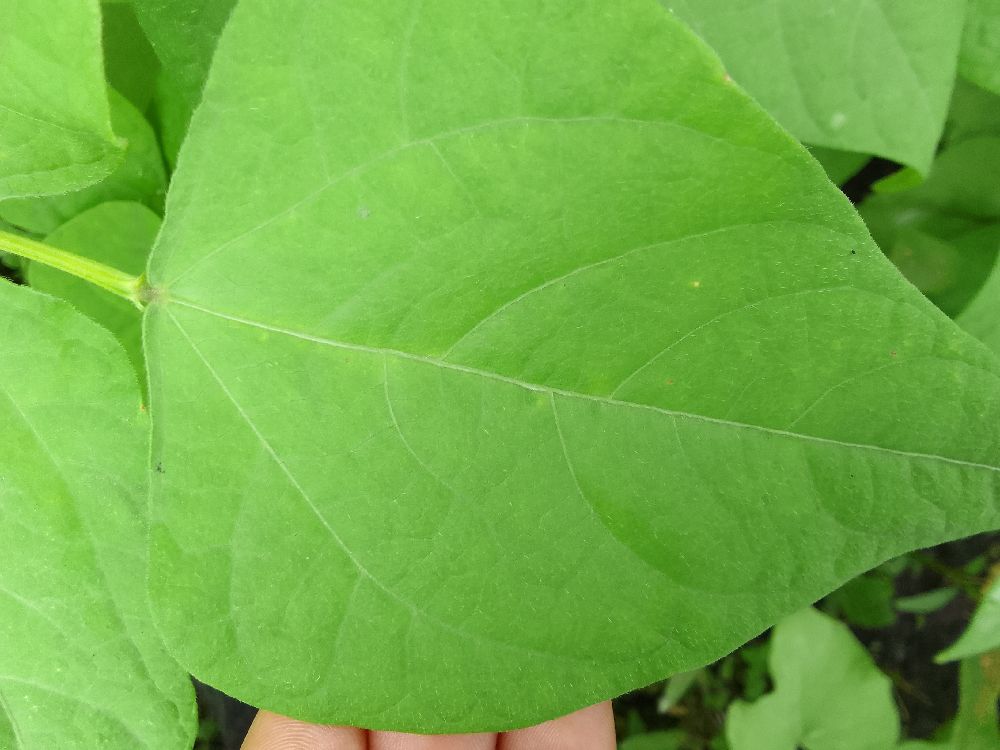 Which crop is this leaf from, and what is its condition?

common bean, healthy
